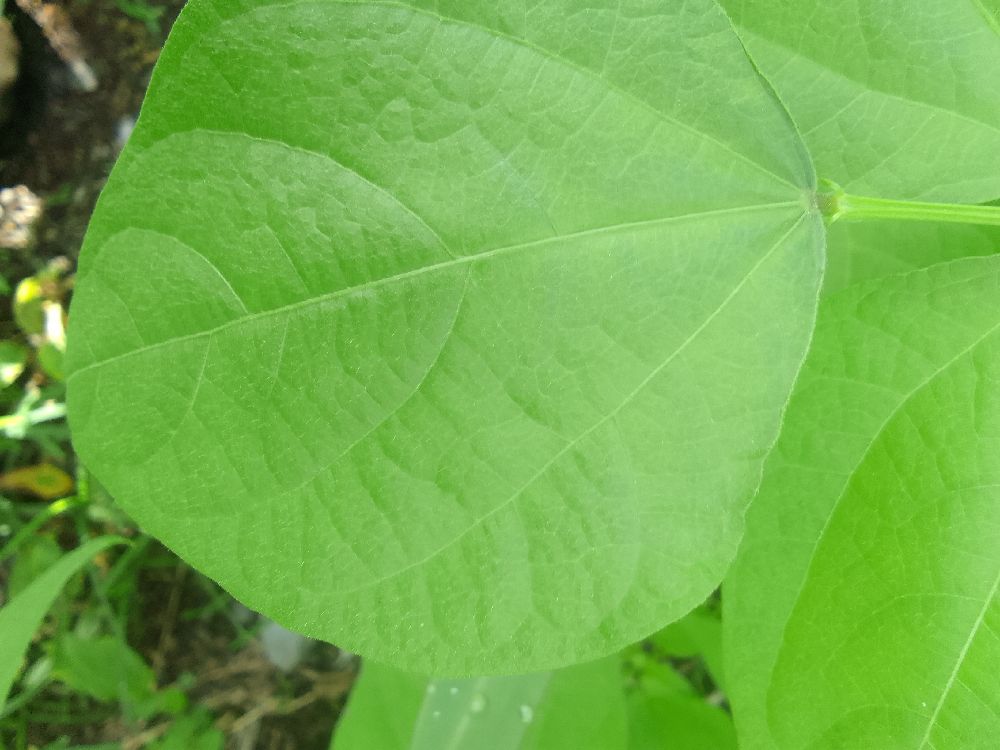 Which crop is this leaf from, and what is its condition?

common bean, healthy
